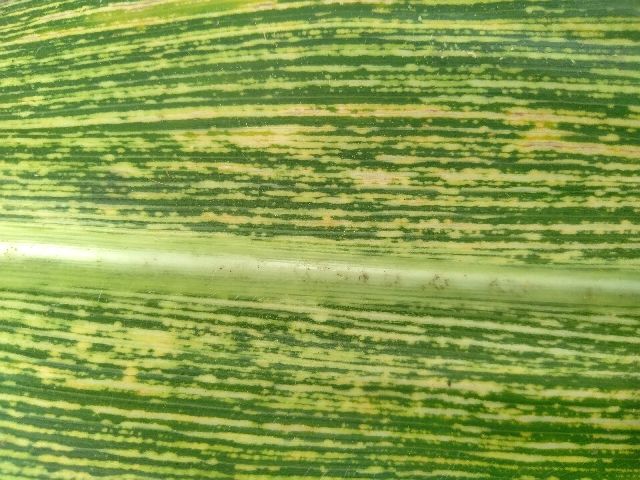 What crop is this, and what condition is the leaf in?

maize, maize streak virus
